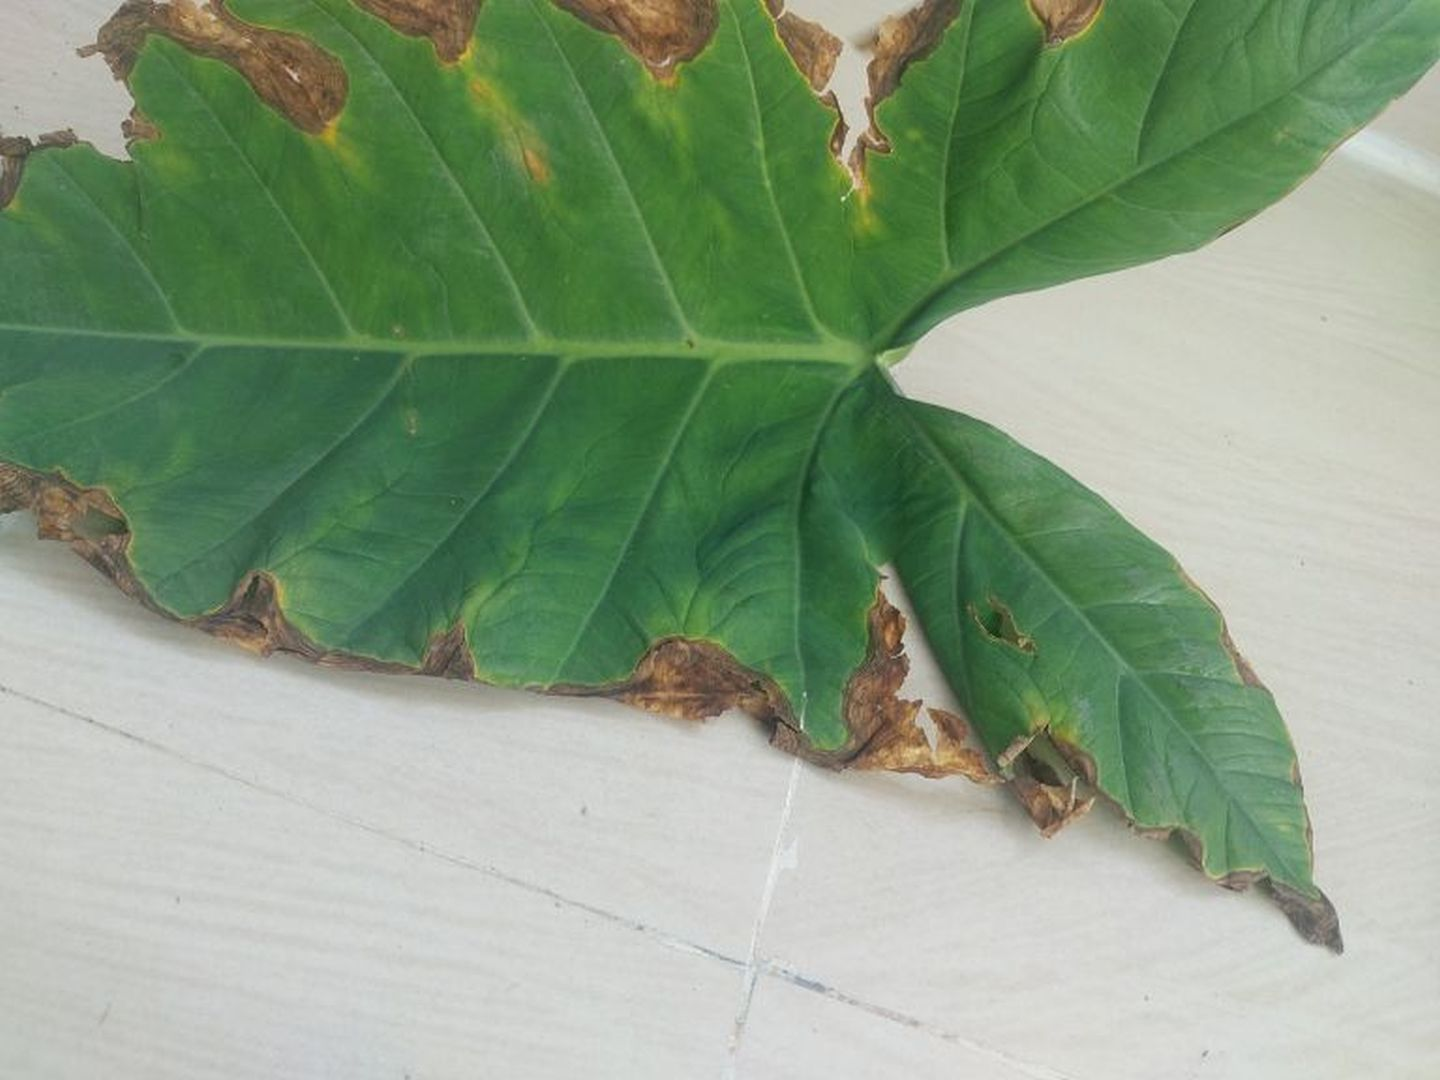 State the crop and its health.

taro, leaf blight
